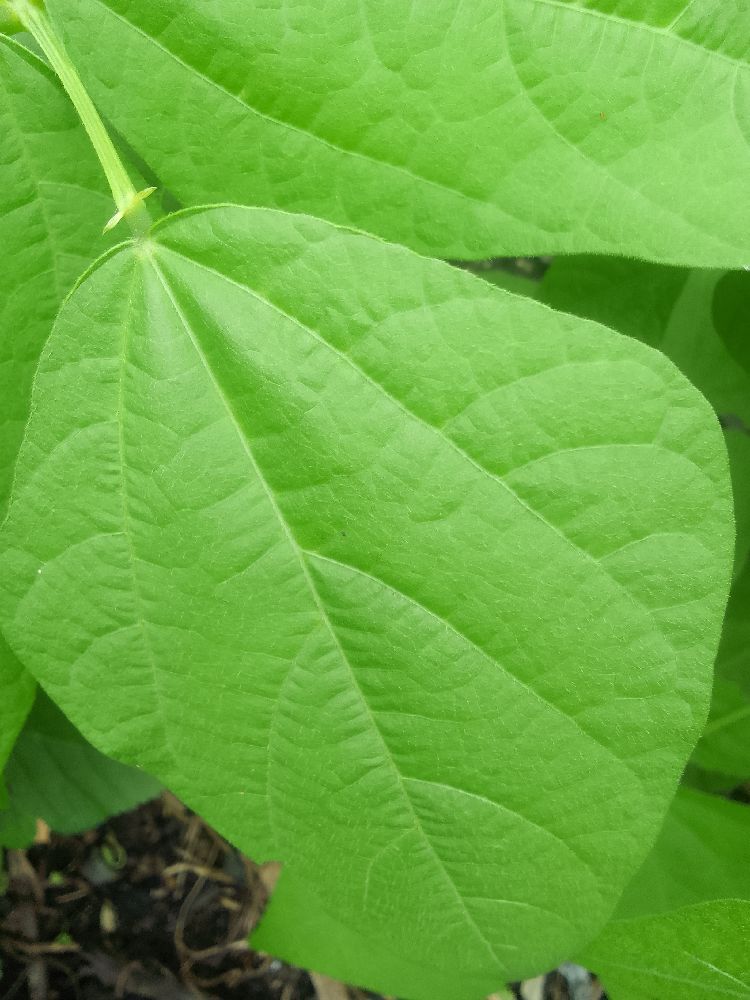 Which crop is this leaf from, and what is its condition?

common bean, healthy
